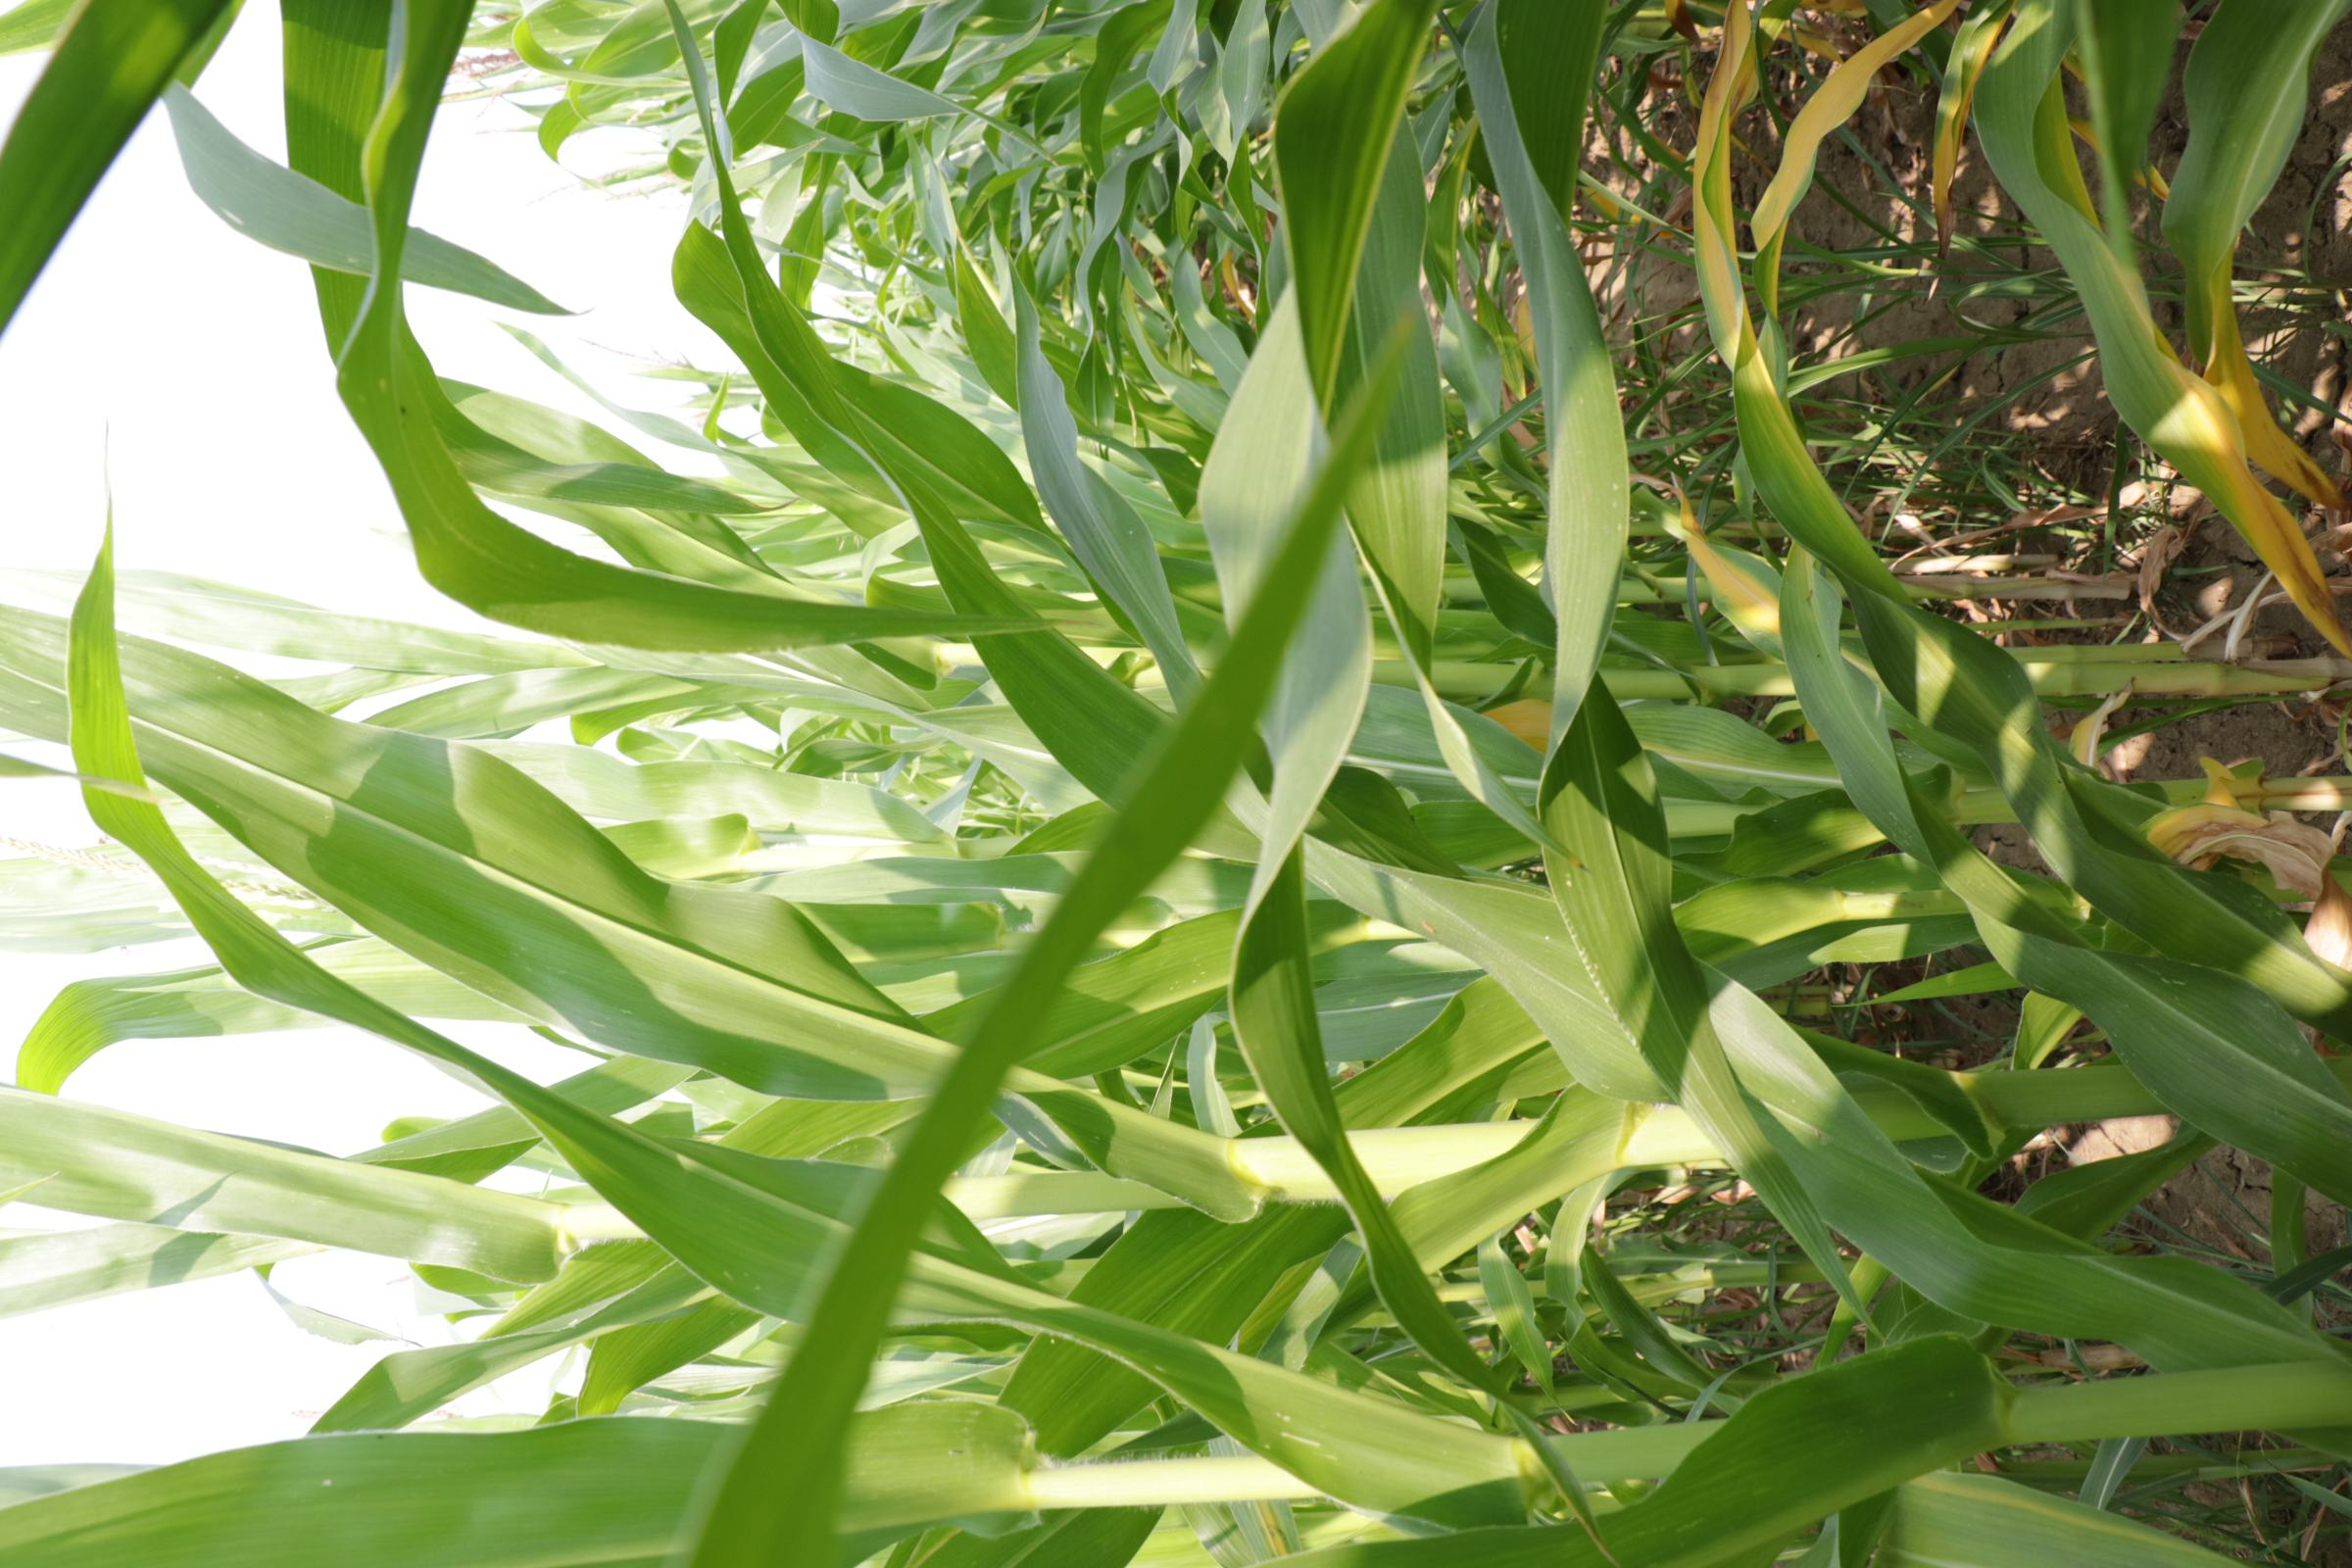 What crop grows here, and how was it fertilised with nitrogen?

maize, reduced nitrogen fertilisation
